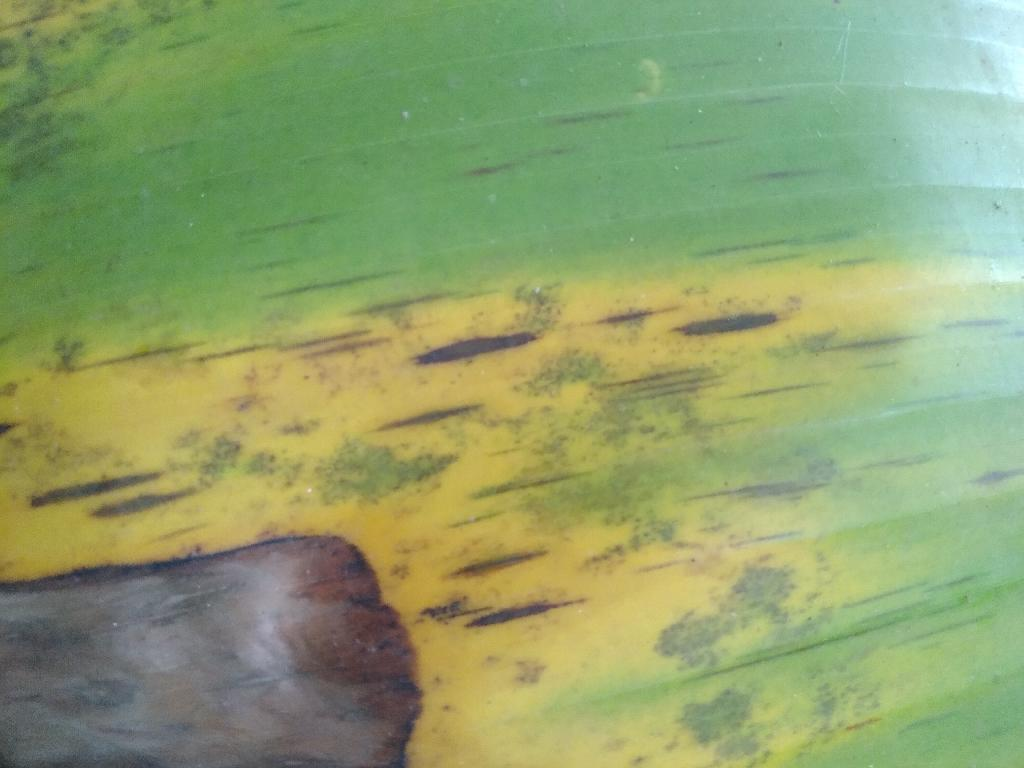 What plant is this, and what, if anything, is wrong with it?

banana, black sigatoka
